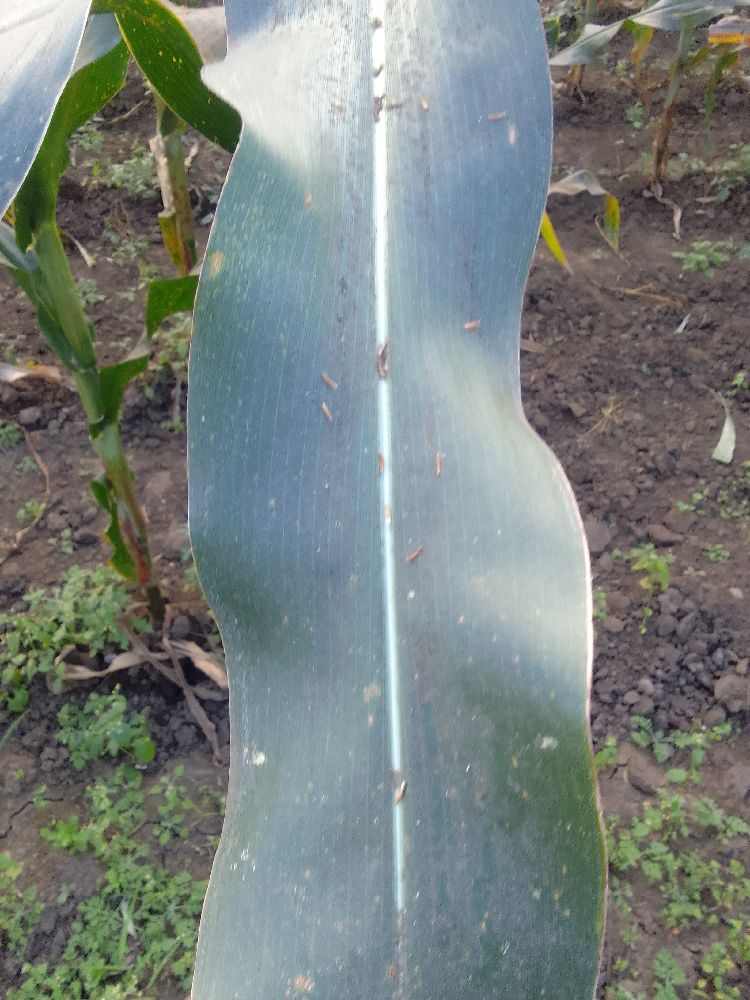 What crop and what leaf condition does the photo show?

maize, healthy
